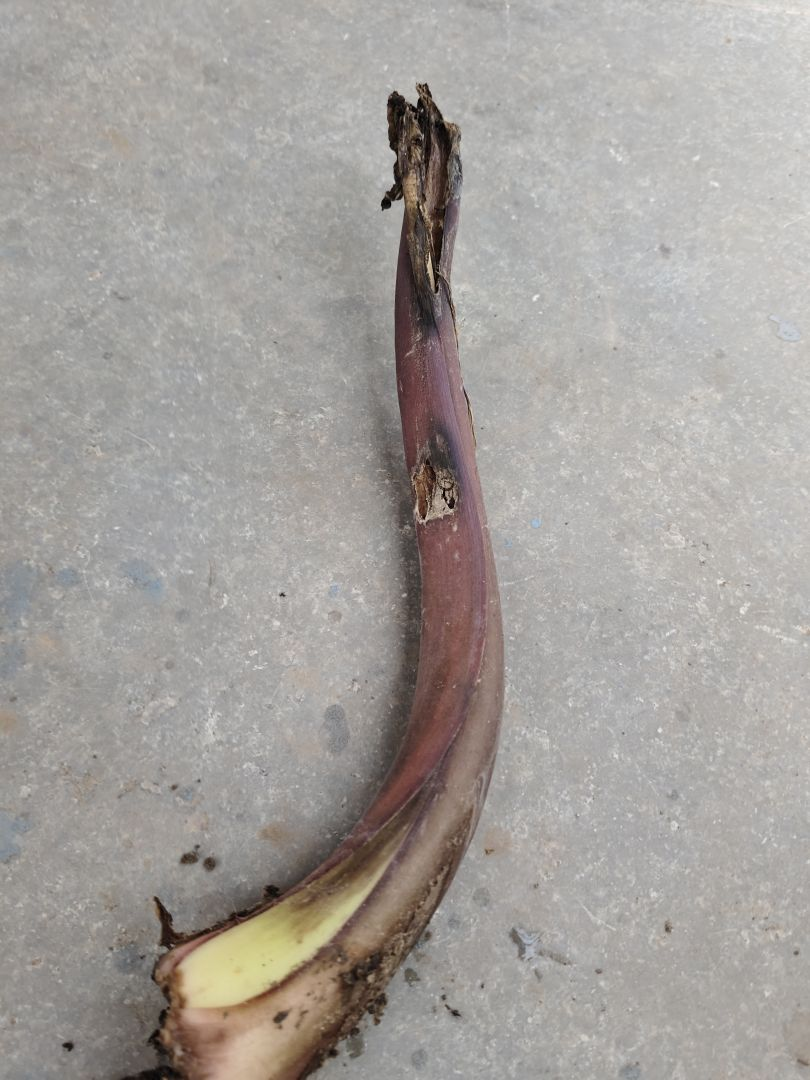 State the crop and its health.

taro, root rot
